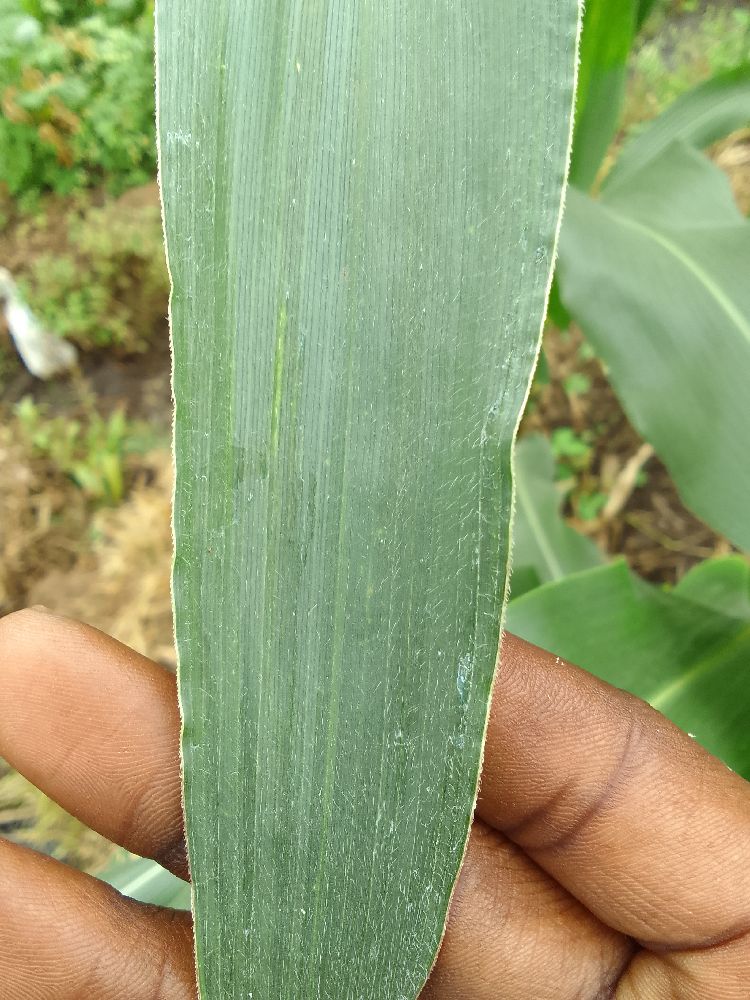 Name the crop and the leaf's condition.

maize, healthy
